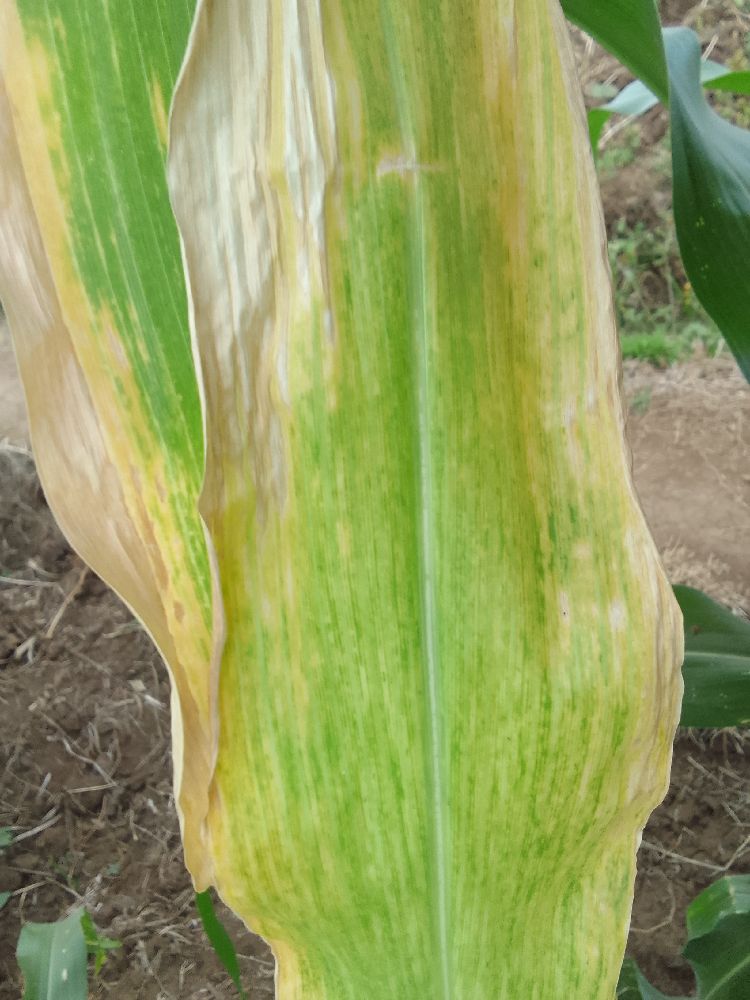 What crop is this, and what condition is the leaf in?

maize, maize lethal necrosis
